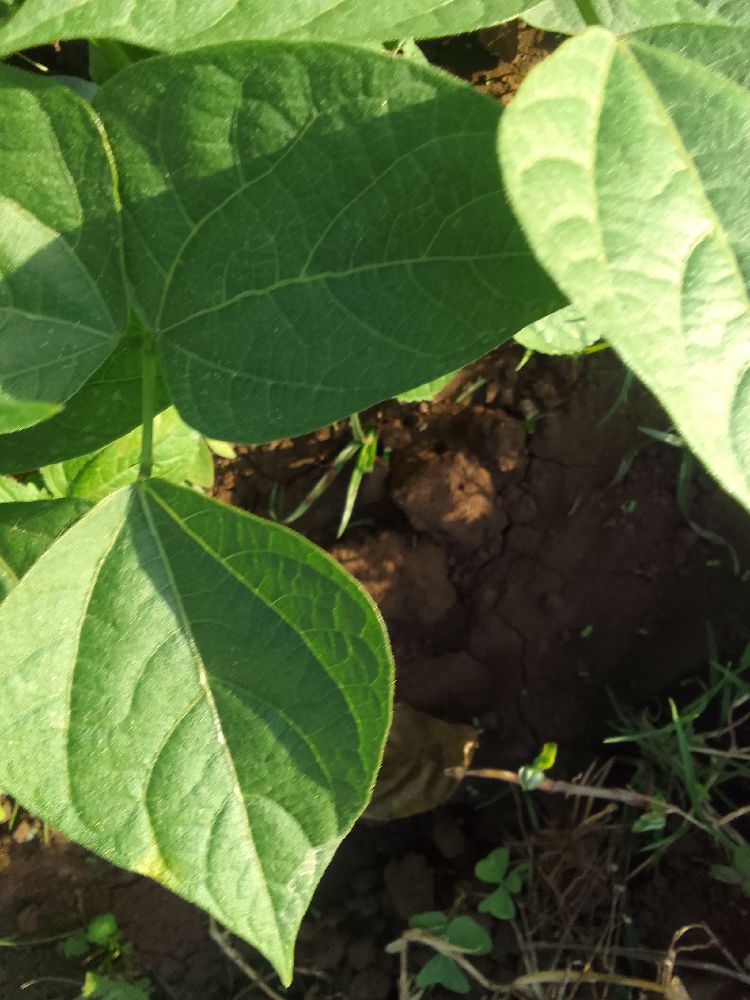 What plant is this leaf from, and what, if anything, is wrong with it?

common bean, healthy
